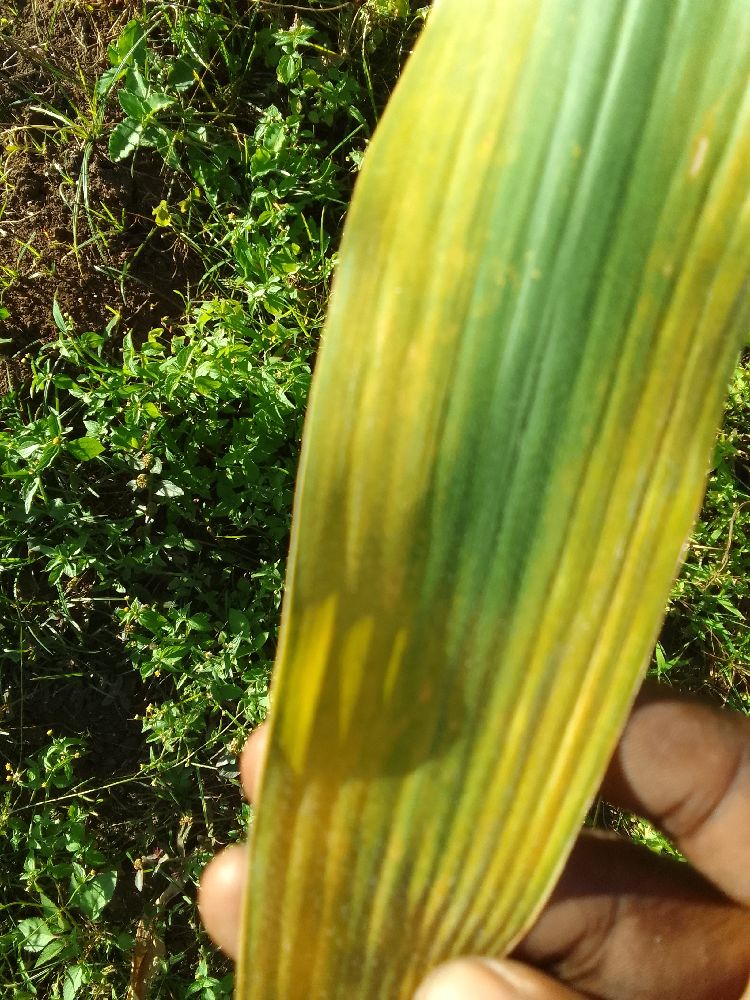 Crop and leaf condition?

maize, maize lethal necrosis
